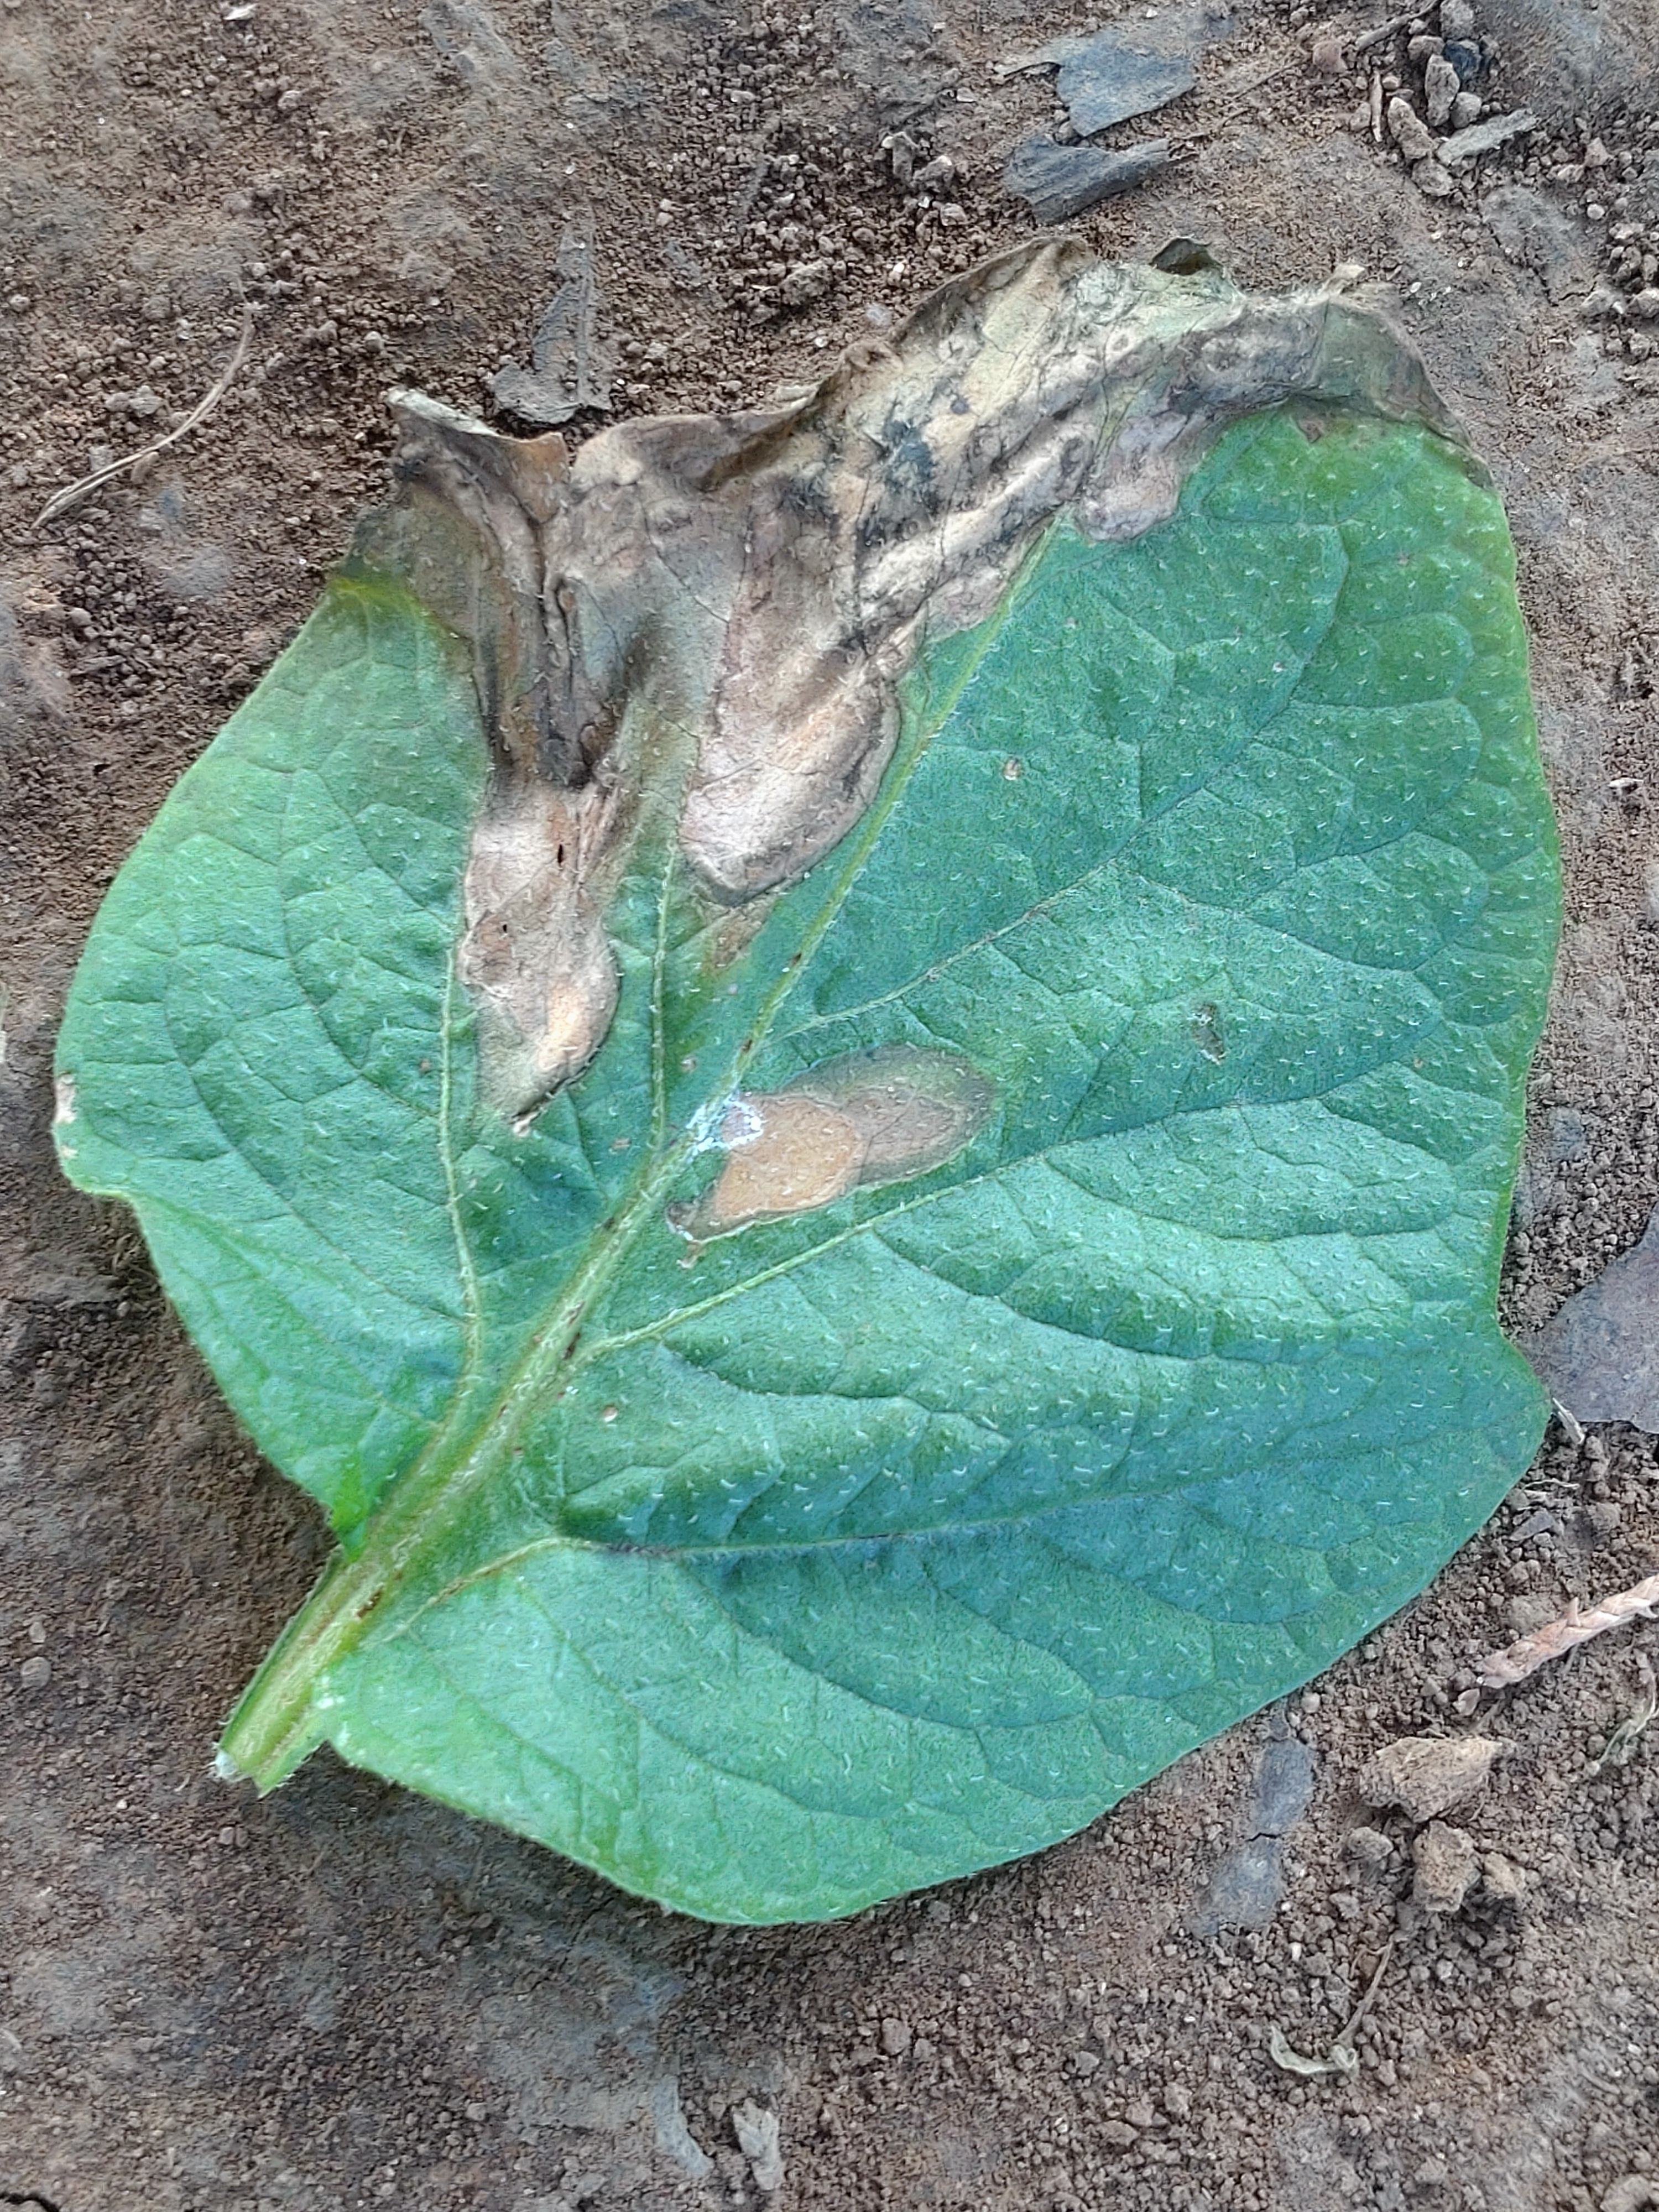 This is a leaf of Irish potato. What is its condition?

early blight
